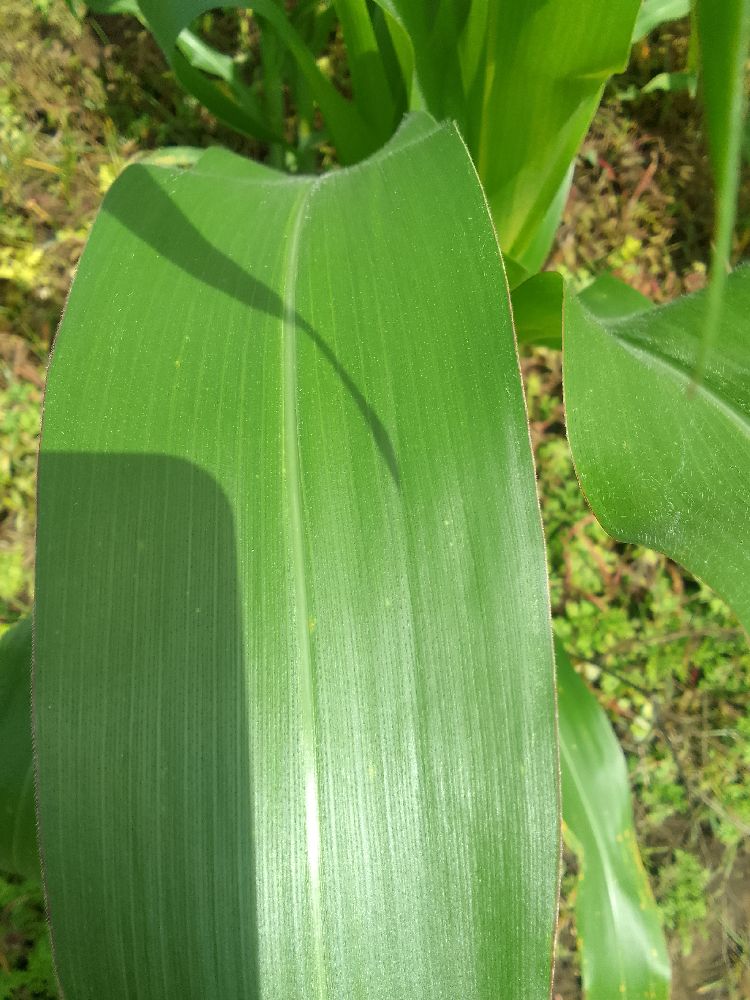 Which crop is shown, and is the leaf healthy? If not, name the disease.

maize, healthy
